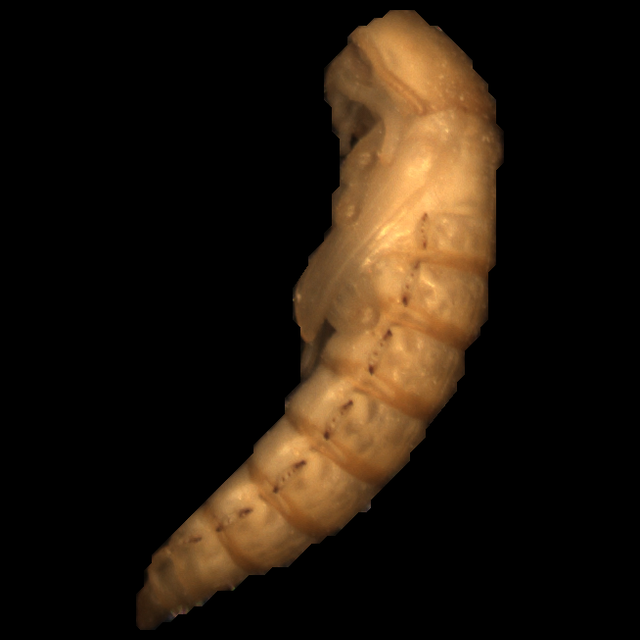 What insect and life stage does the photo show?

mealworm pupa
